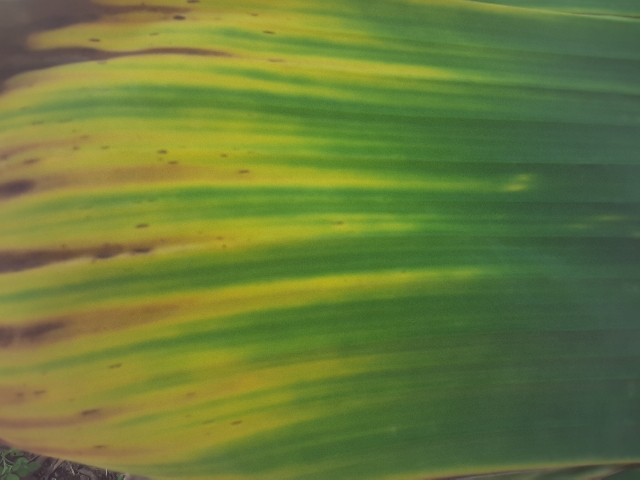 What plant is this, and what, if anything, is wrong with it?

banana, fusarium wilt race 1
